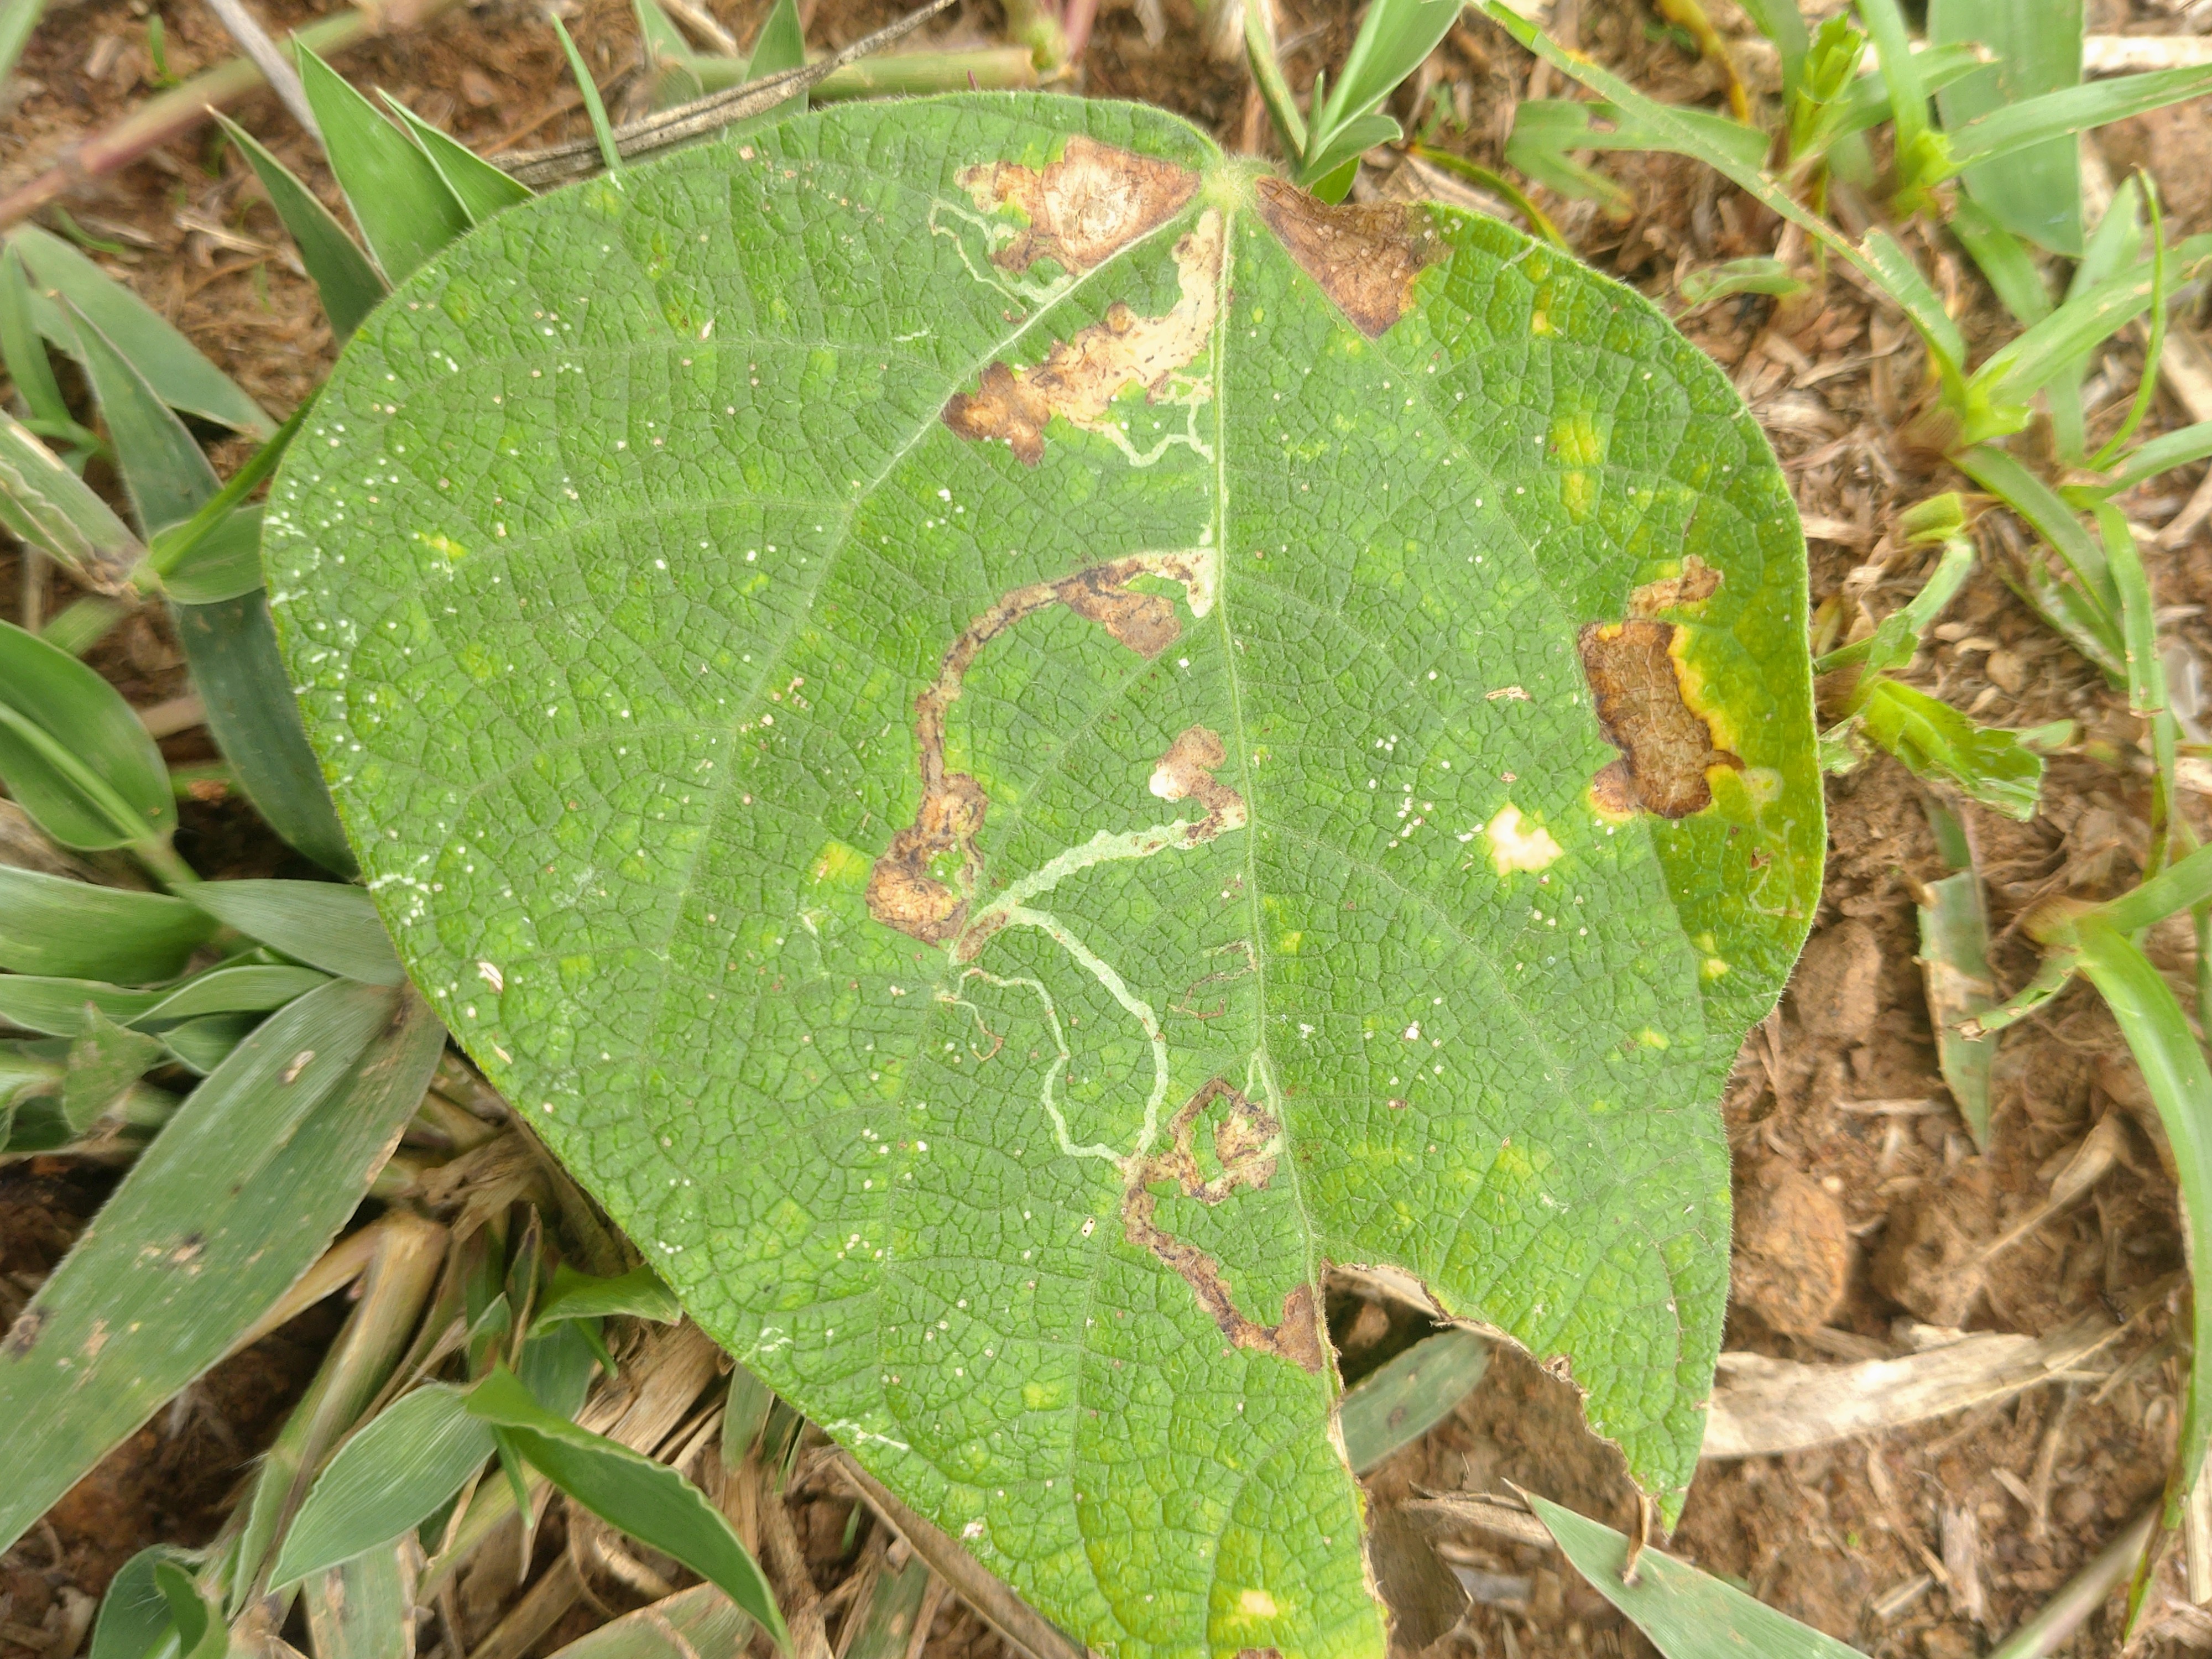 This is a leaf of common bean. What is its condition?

anthracnose
